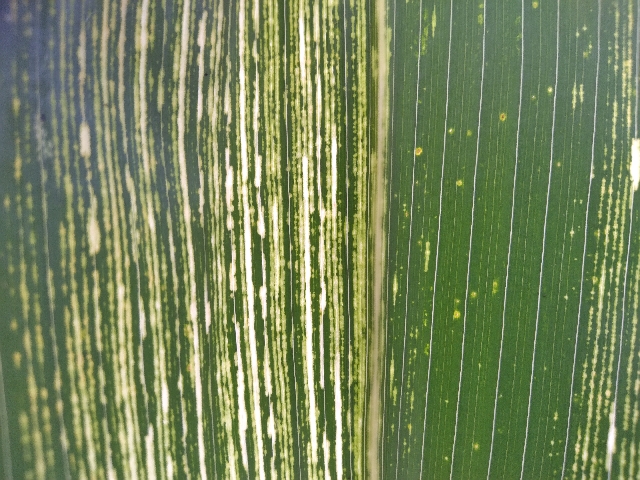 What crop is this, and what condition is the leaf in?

maize, maize streak virus
